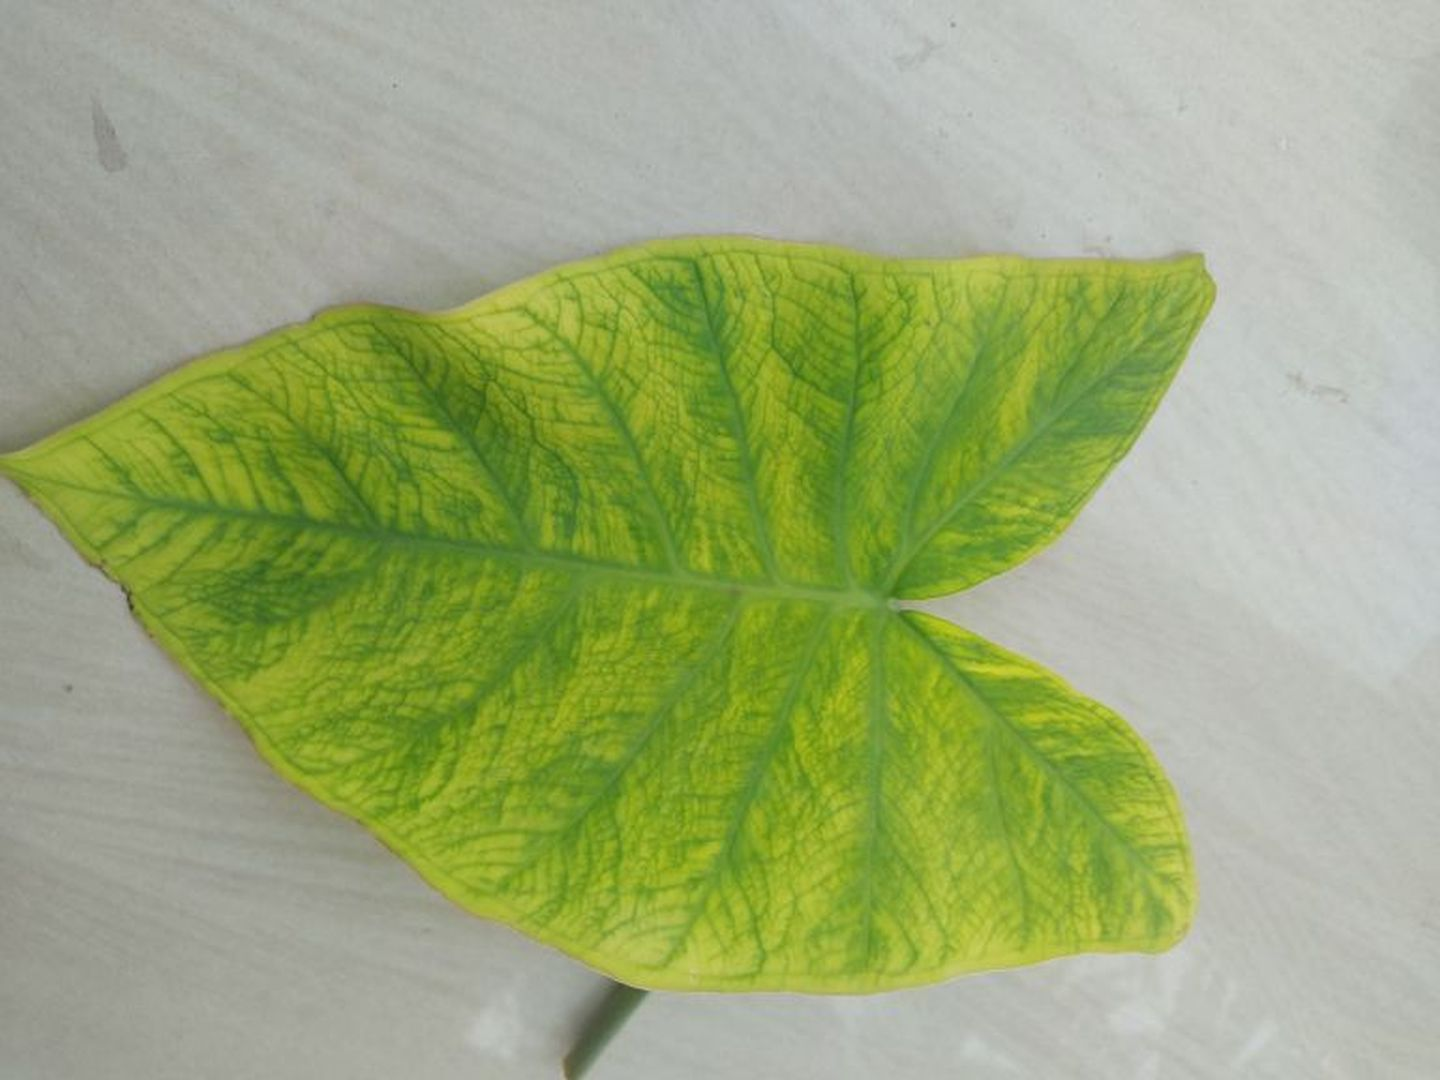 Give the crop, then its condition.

taro, mosaic
